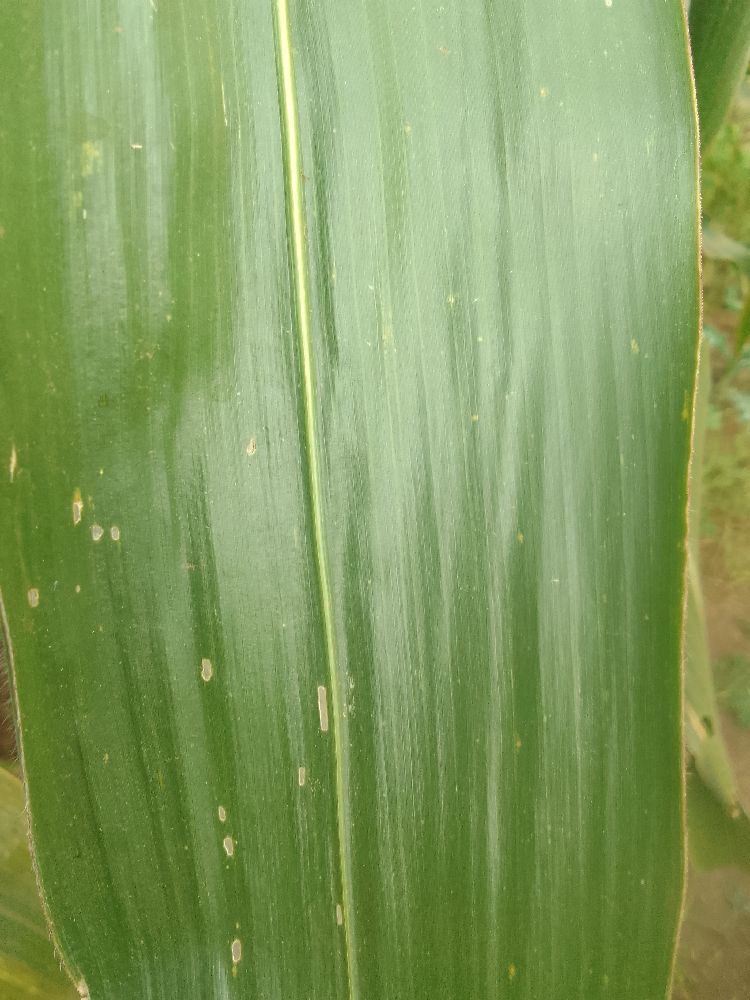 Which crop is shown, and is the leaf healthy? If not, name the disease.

maize, healthy
